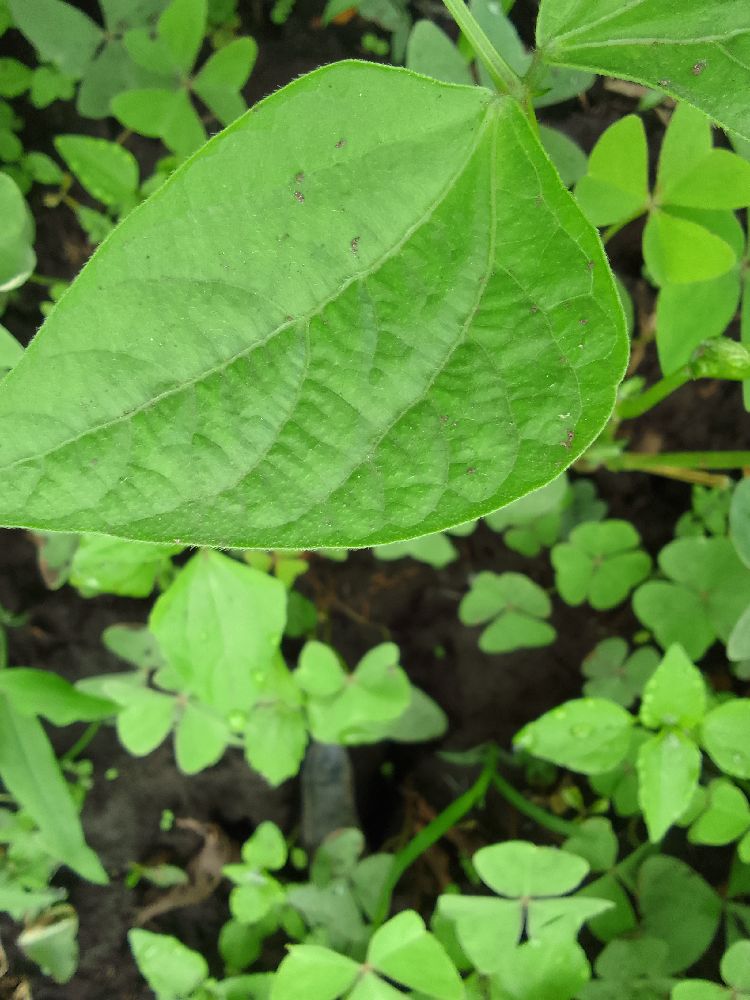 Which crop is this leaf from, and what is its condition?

maize, healthy
